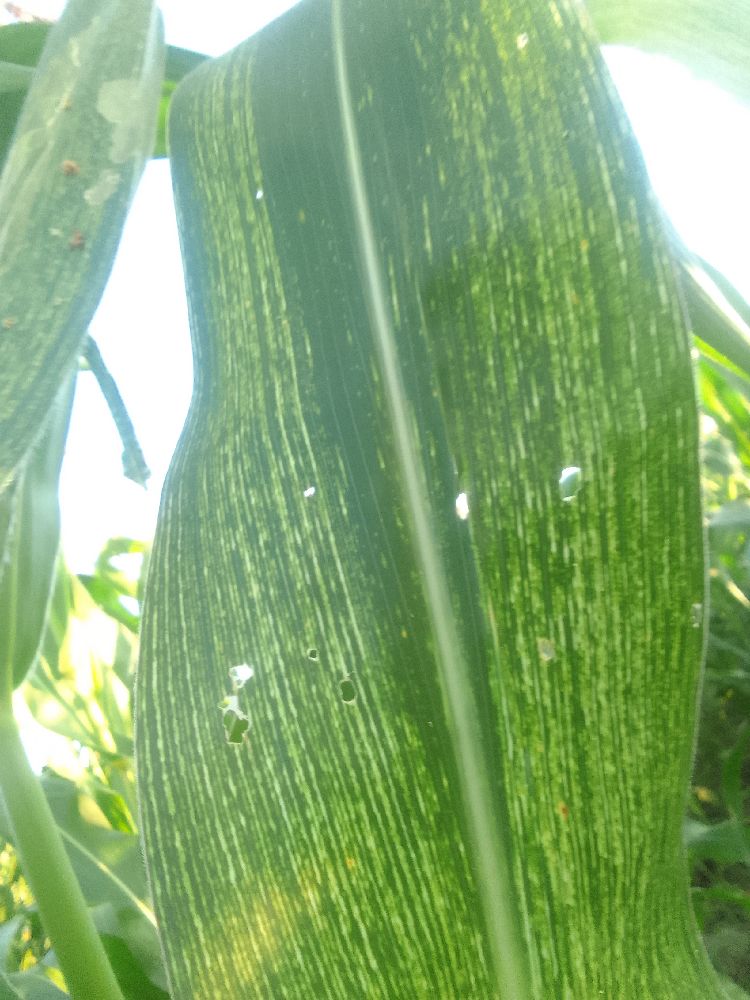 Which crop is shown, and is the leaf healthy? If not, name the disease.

maize, maize streak virus
